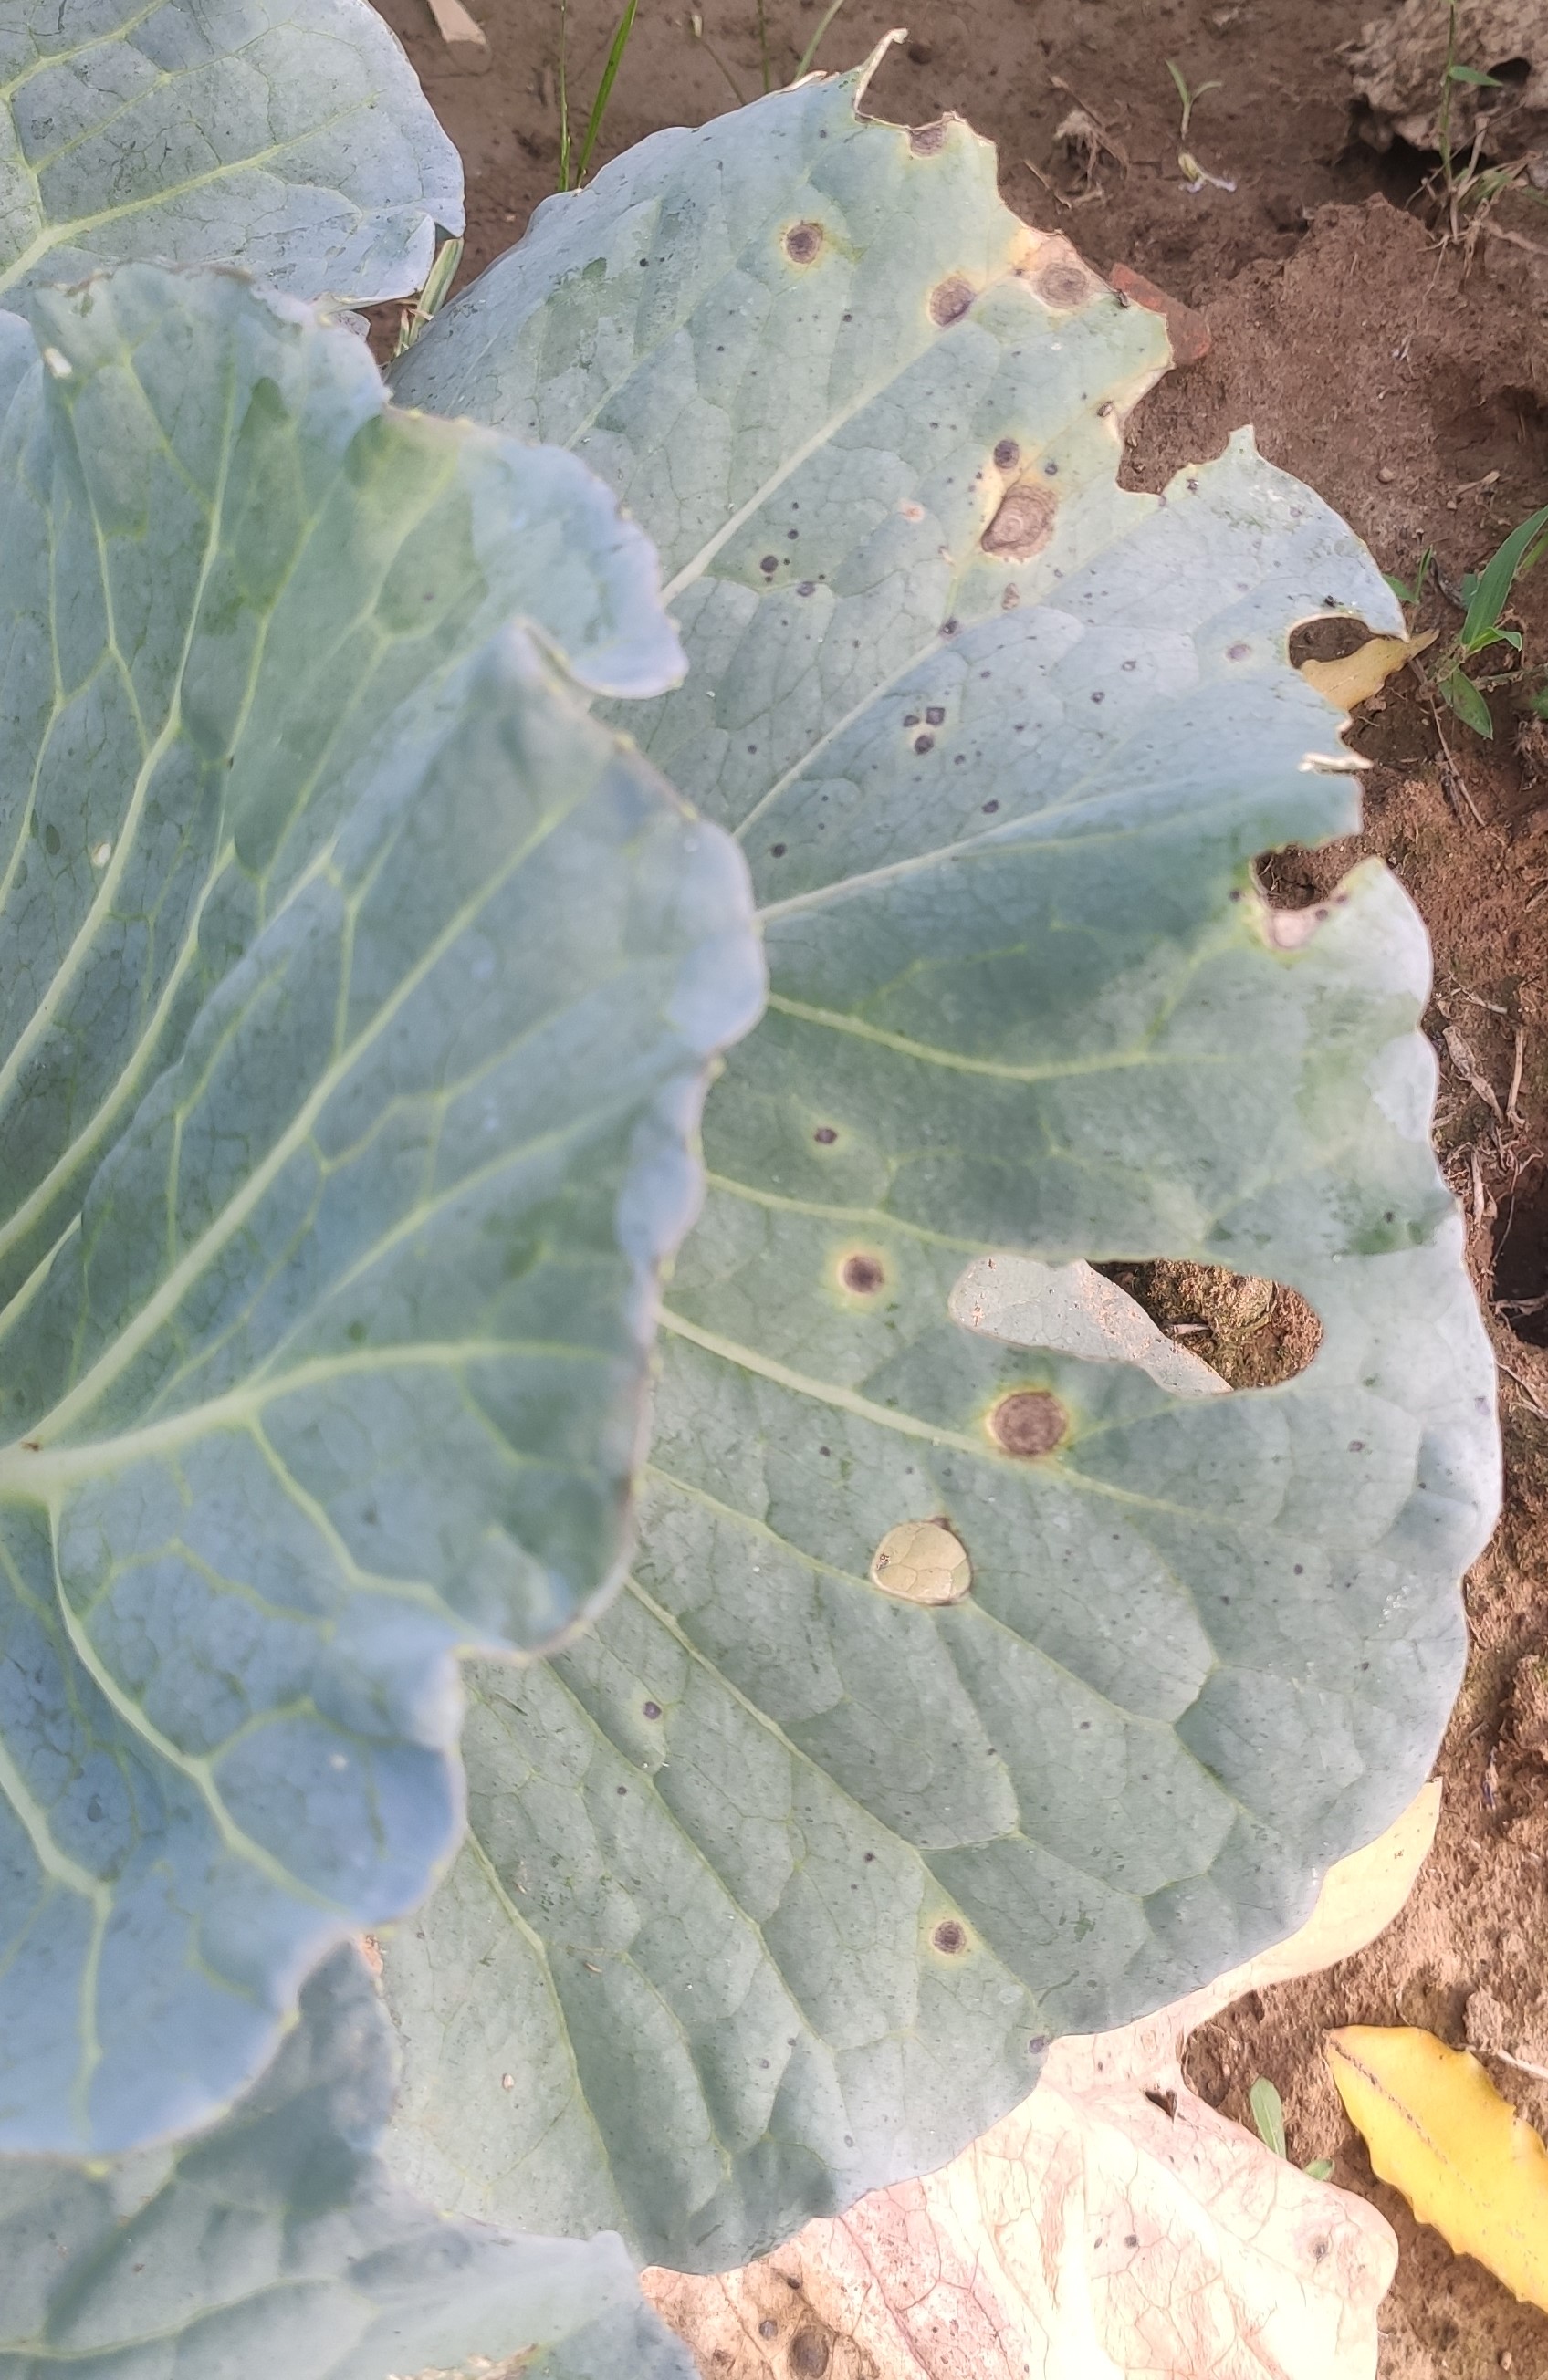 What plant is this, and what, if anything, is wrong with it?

cabbage, alternaria
